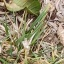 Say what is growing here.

grass
